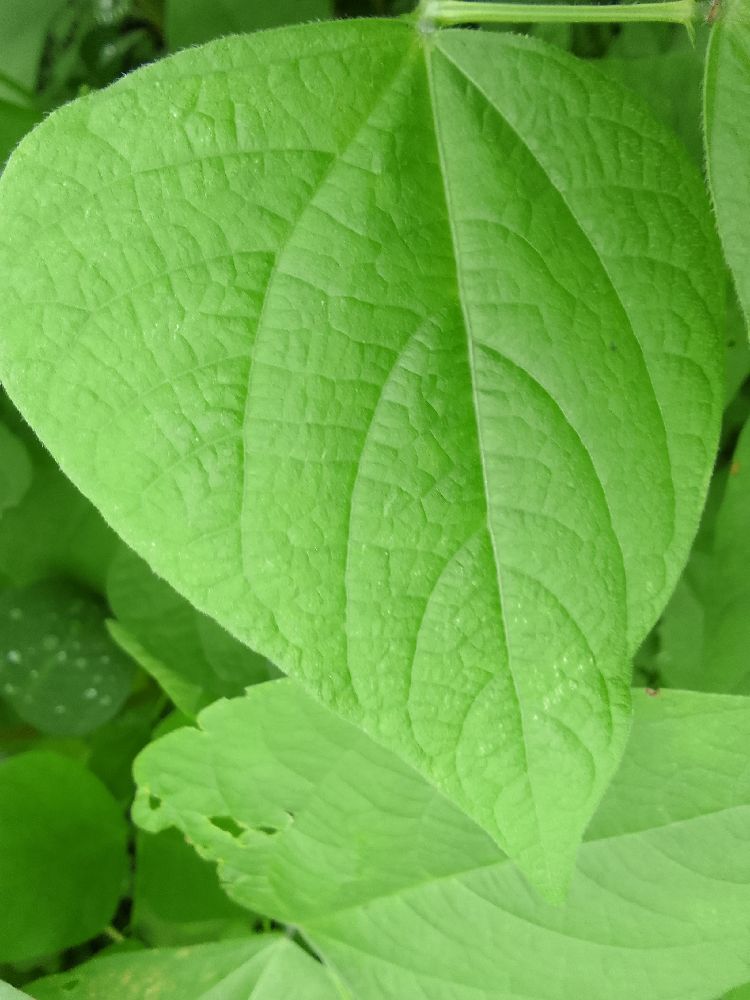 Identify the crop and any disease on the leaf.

common bean, healthy
